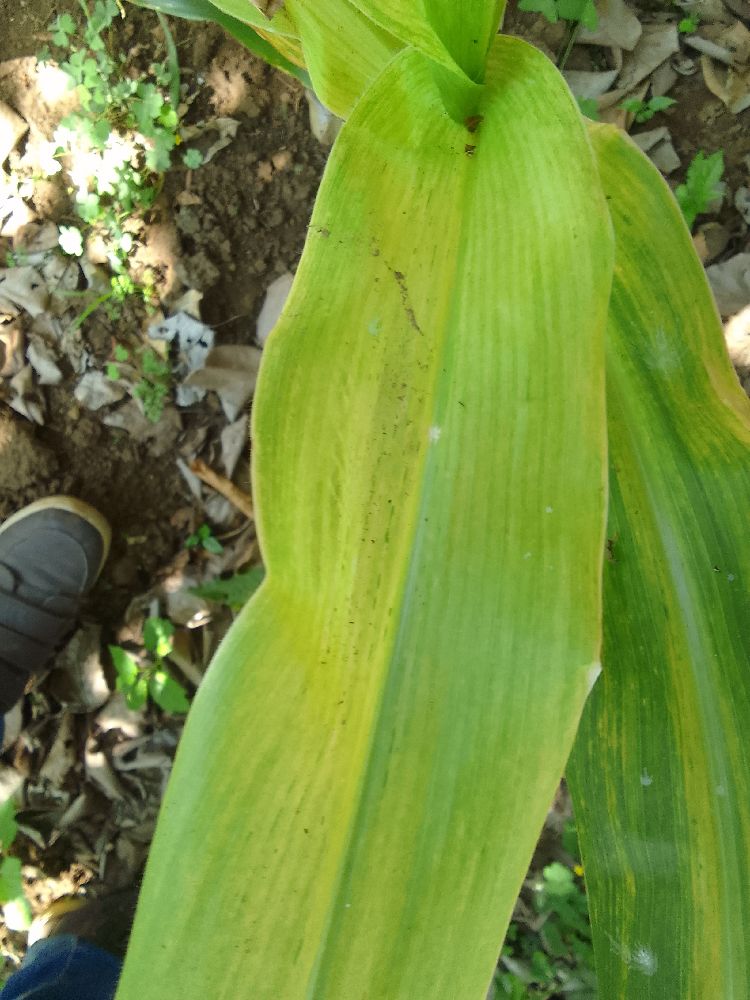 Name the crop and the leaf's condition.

maize, maize lethal necrosis
